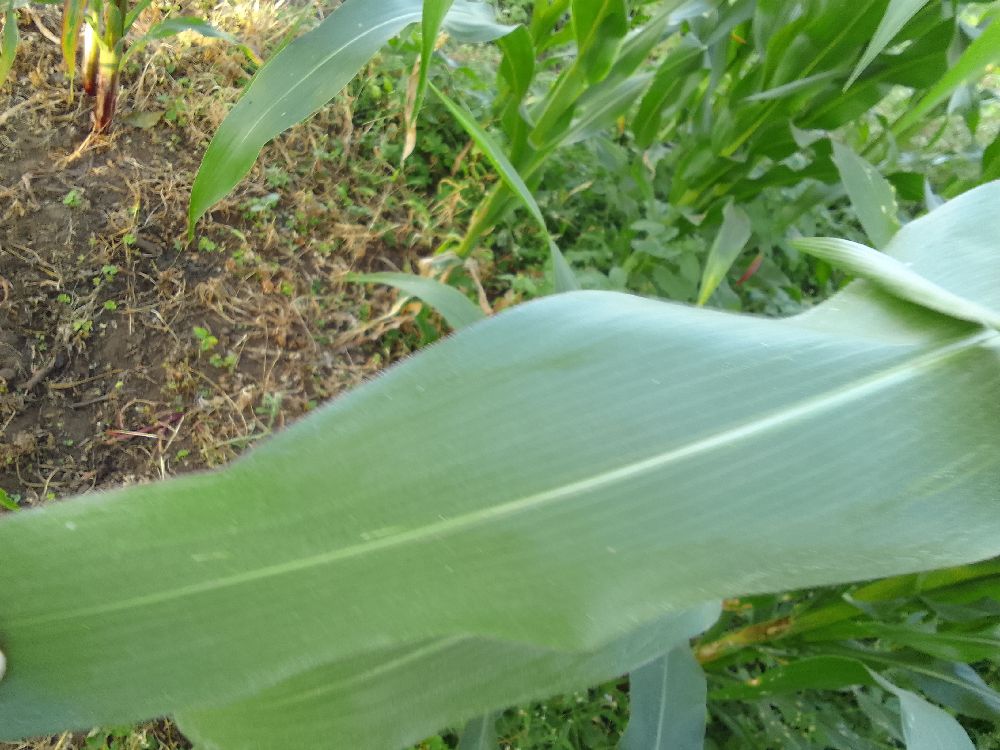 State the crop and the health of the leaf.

maize, healthy
